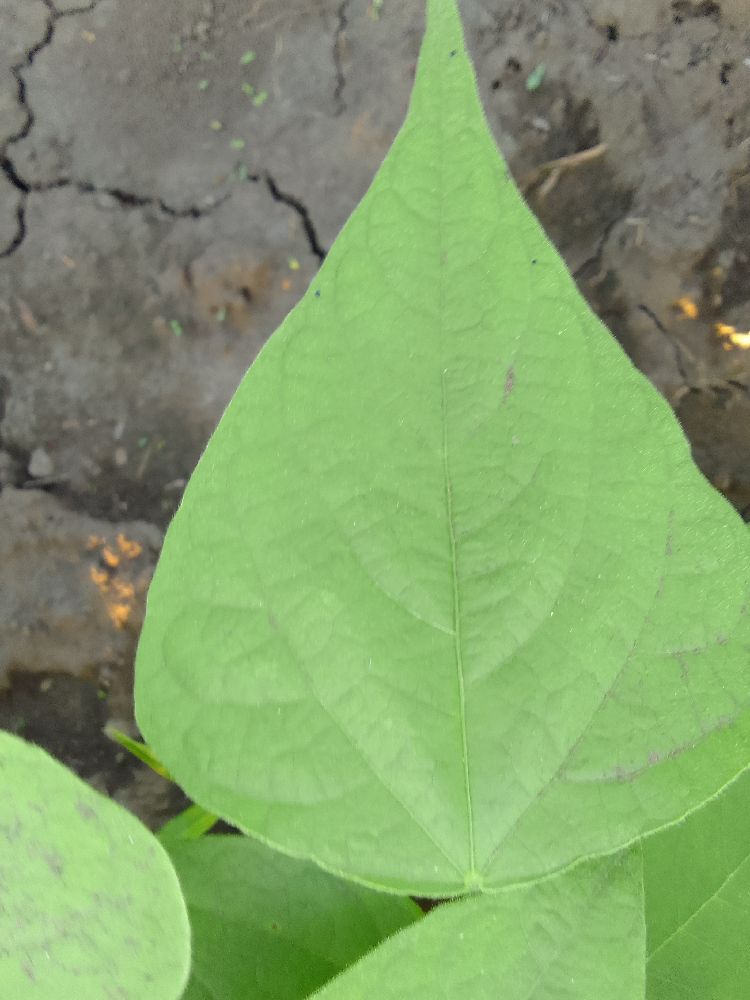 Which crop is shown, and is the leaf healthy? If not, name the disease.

common bean, healthy
